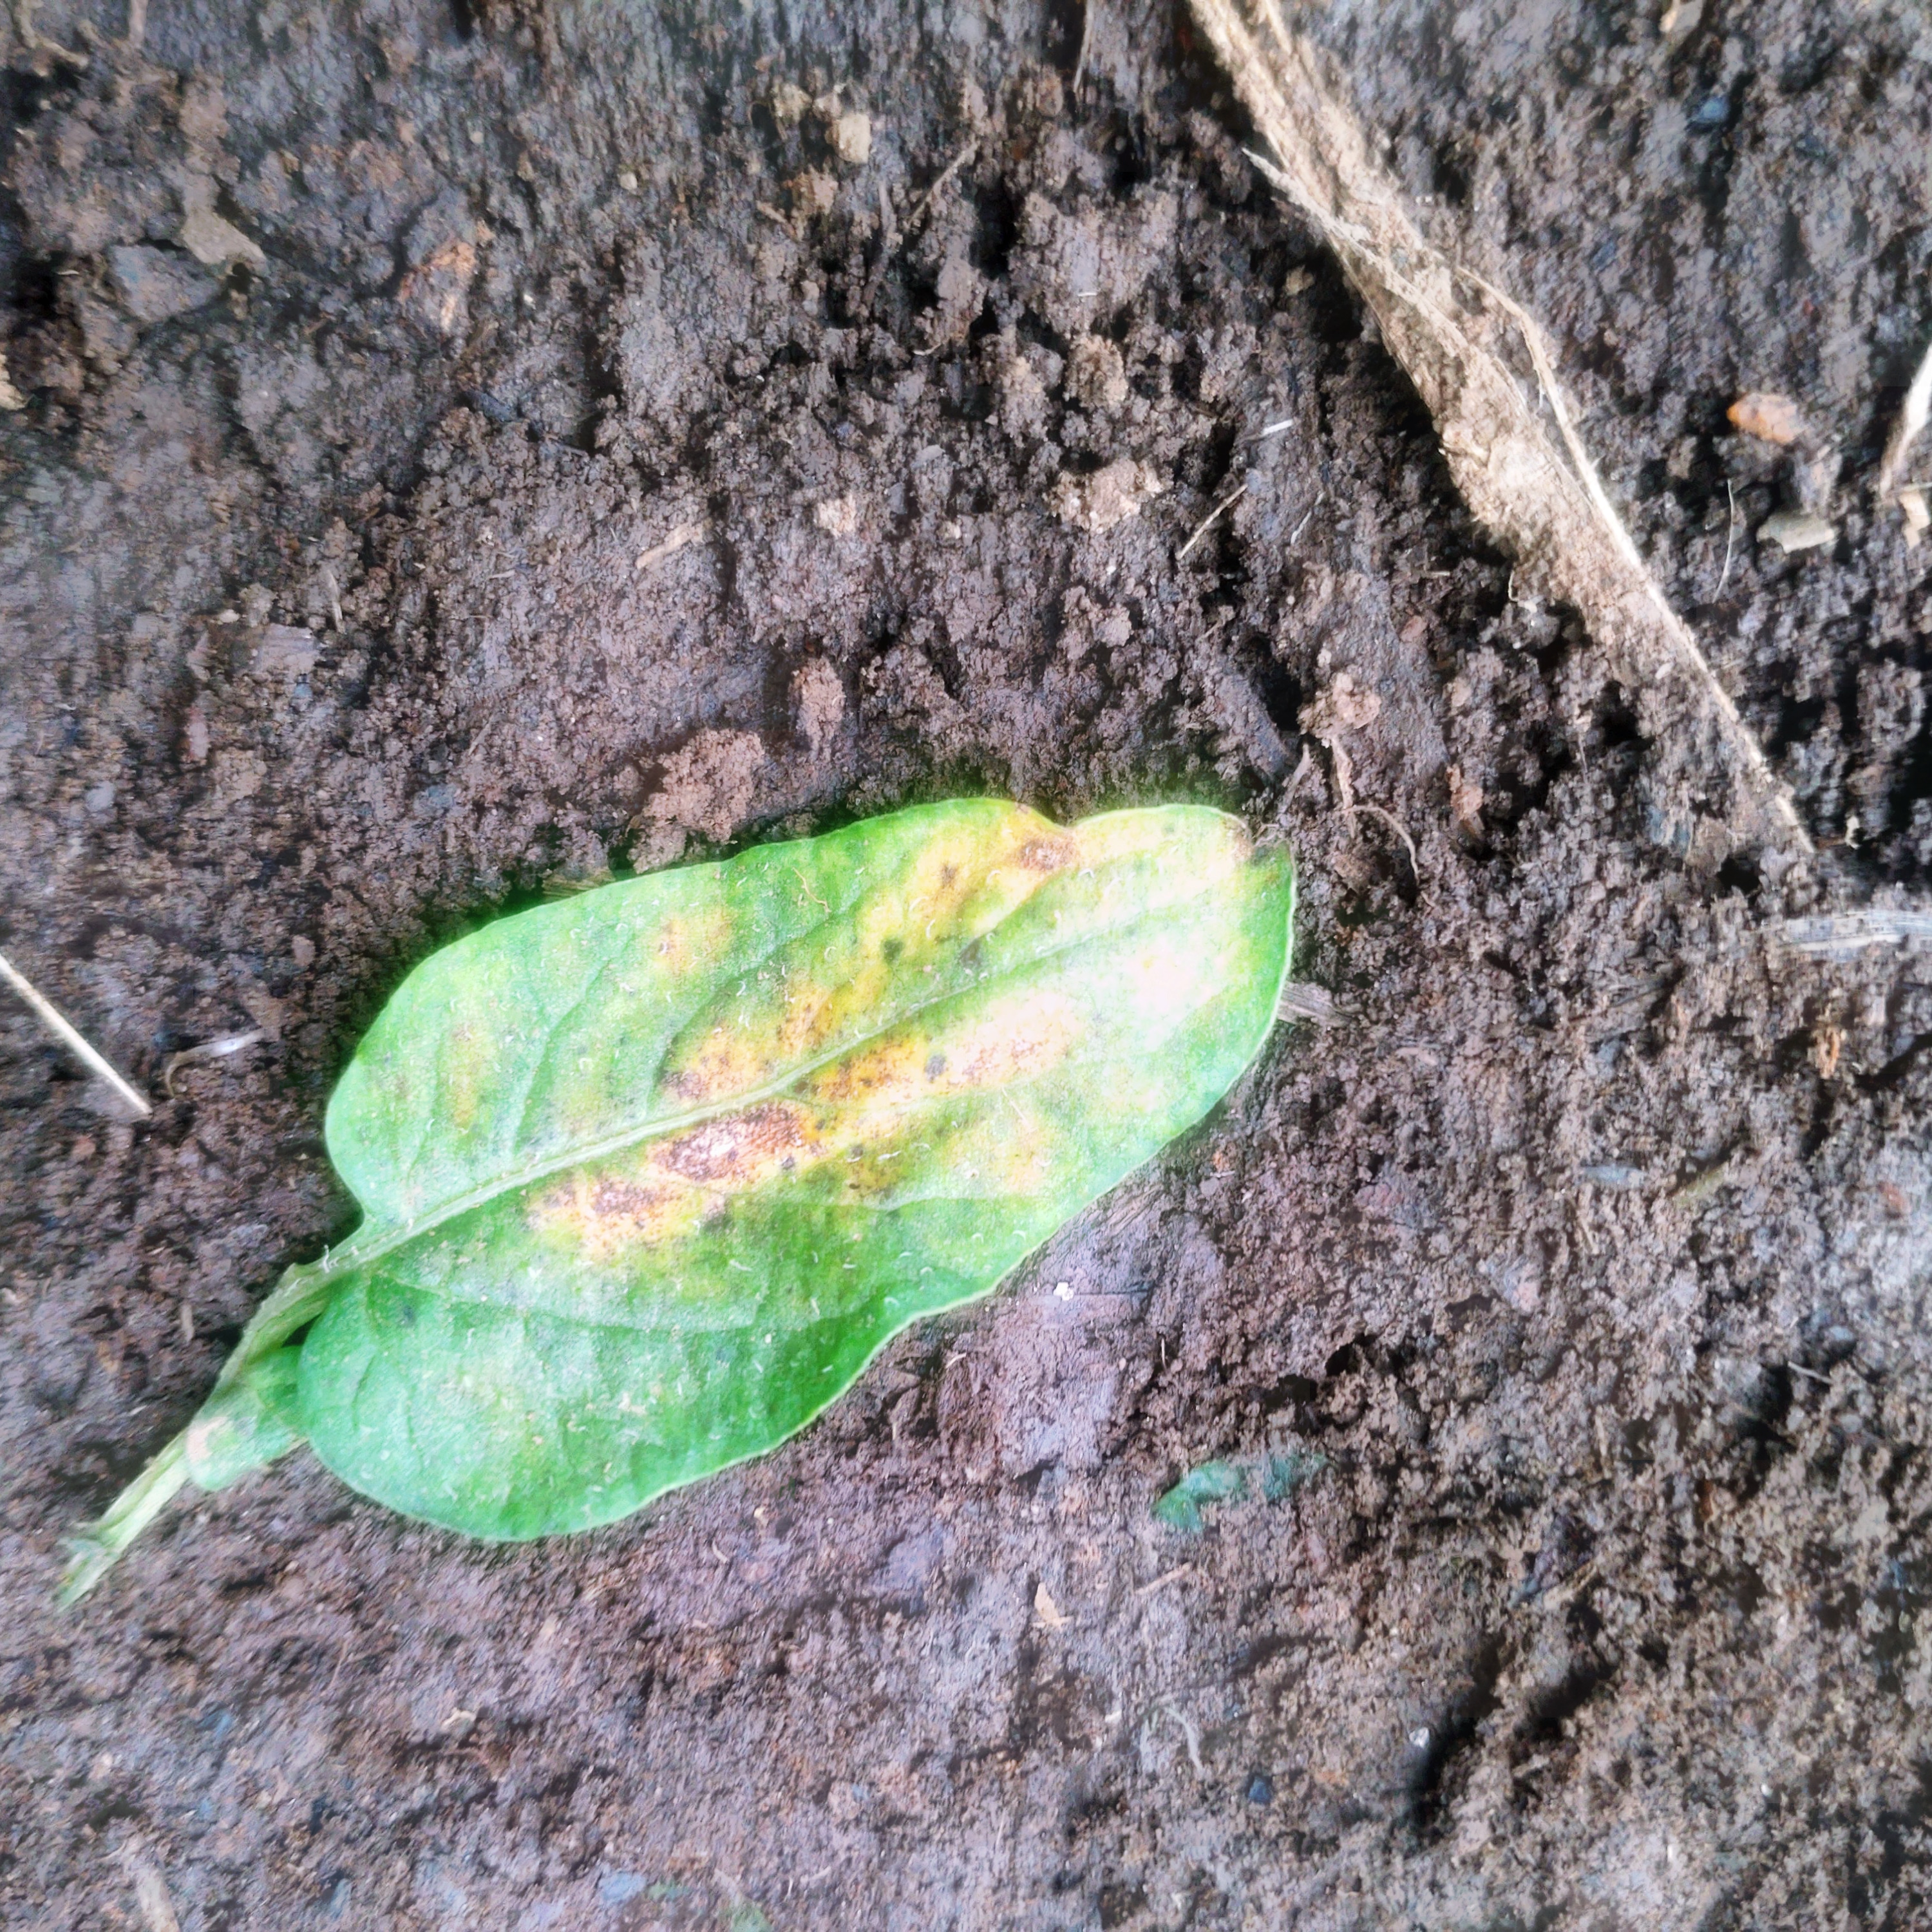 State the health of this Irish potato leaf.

late blight
